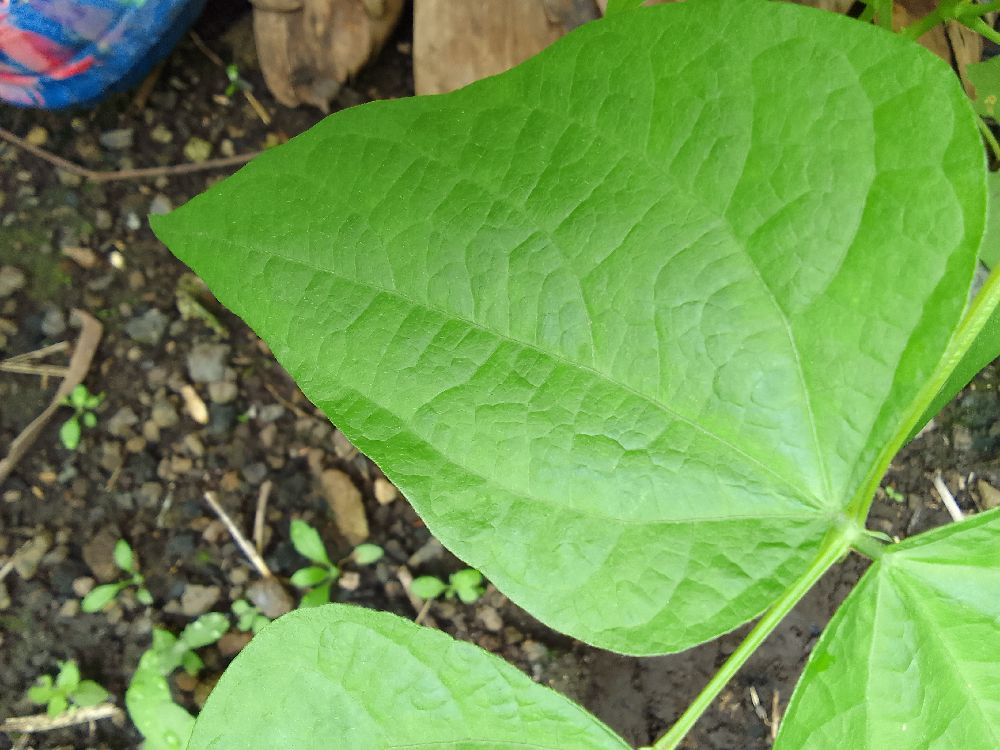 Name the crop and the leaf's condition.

common bean, healthy
